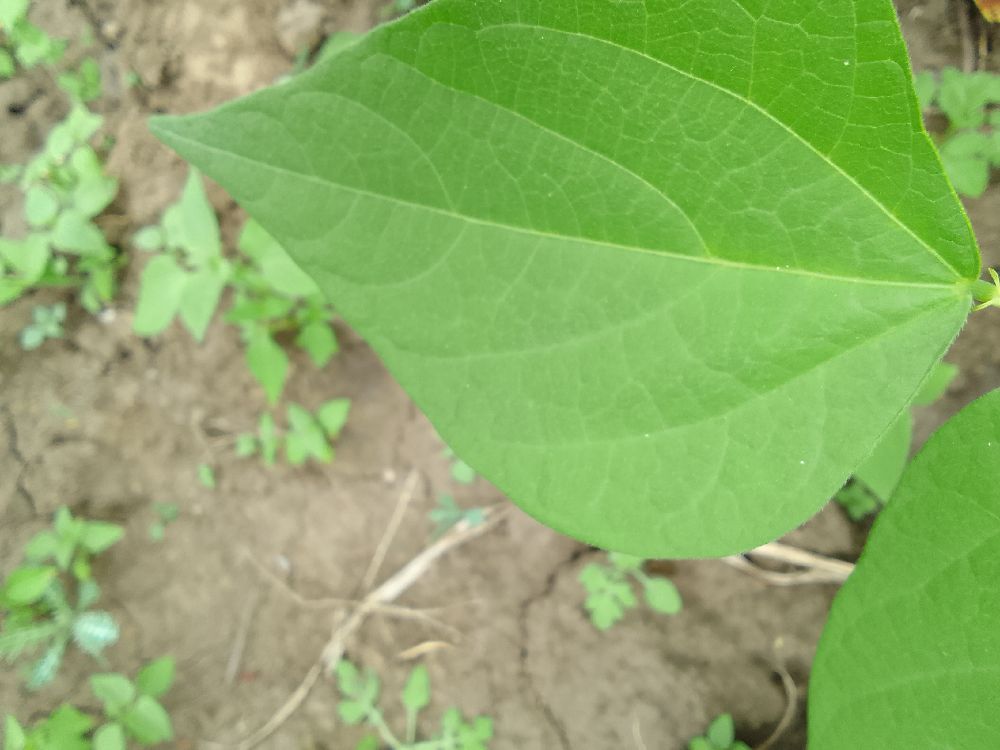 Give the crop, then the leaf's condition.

common bean, healthy
